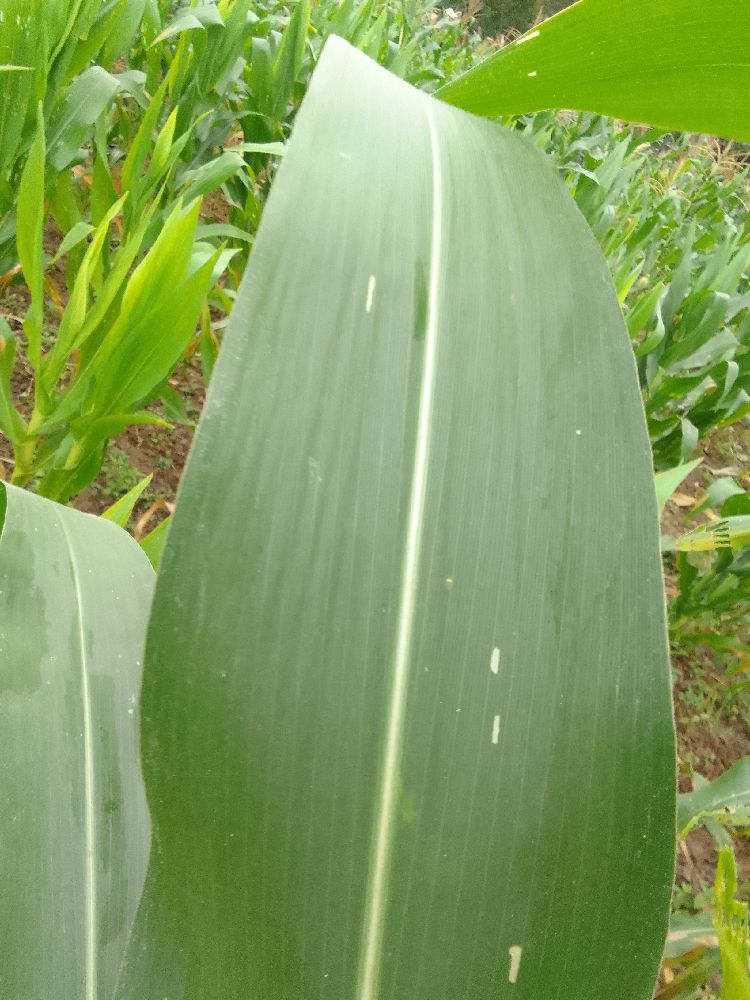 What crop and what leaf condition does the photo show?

maize, healthy
